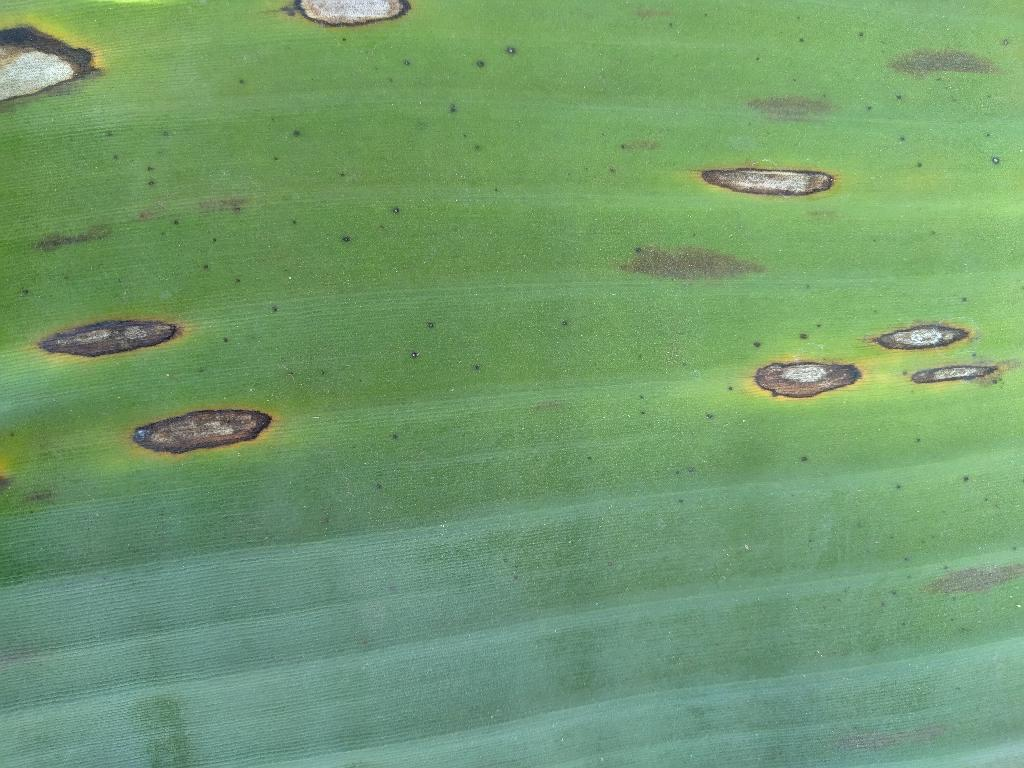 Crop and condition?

banana, black sigatoka
